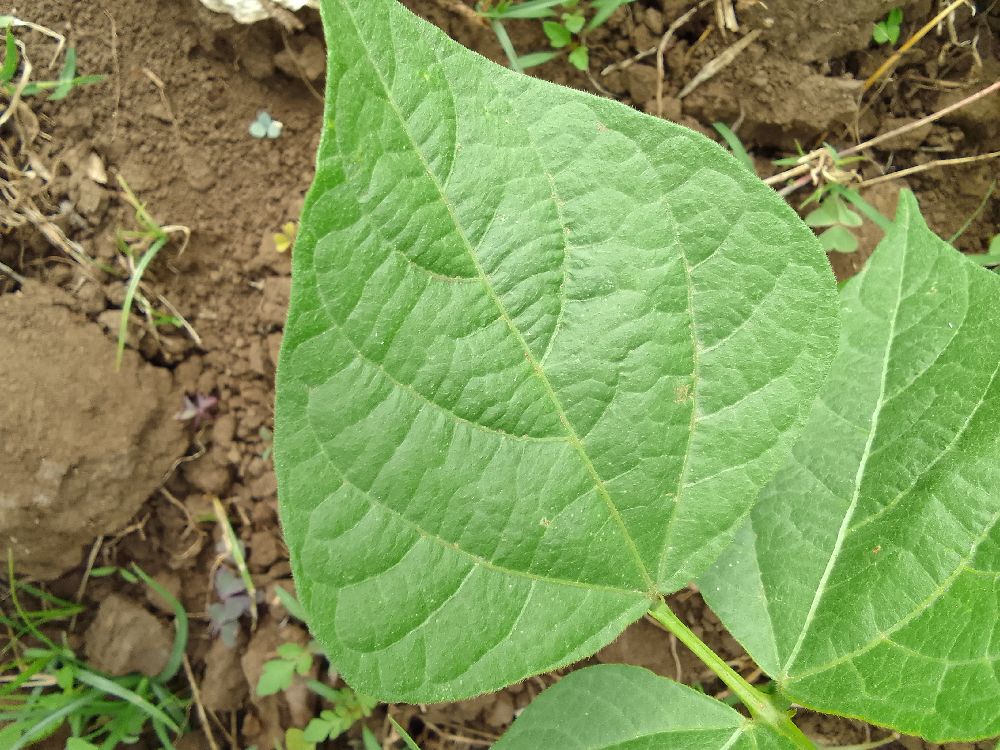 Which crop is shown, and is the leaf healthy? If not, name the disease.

common bean, healthy
